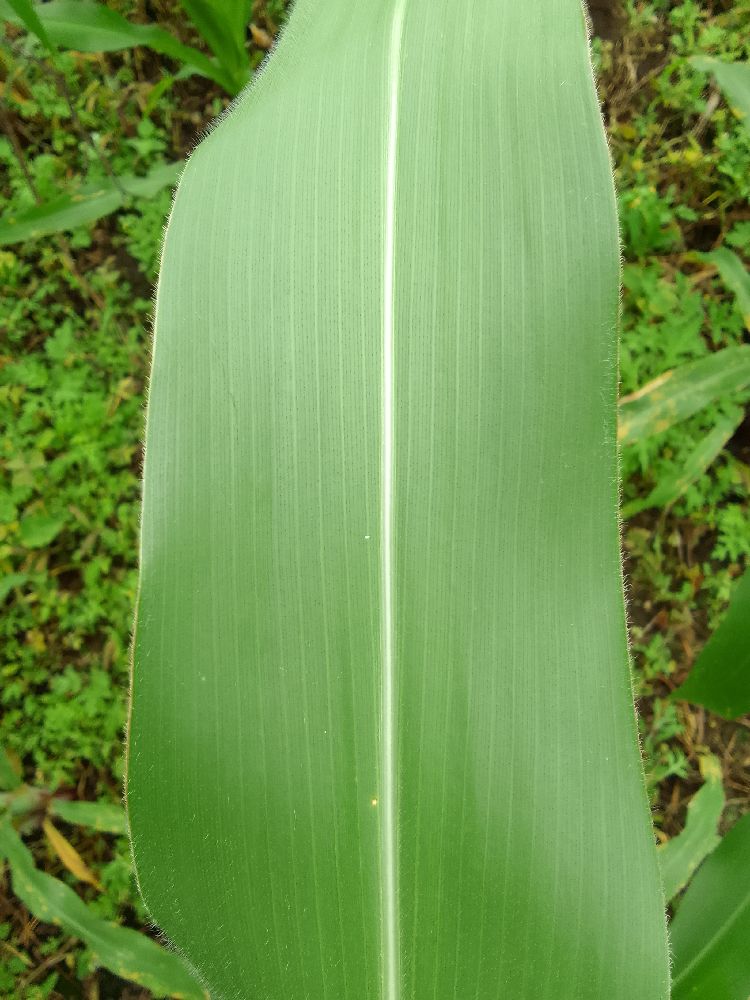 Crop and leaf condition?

maize, healthy
